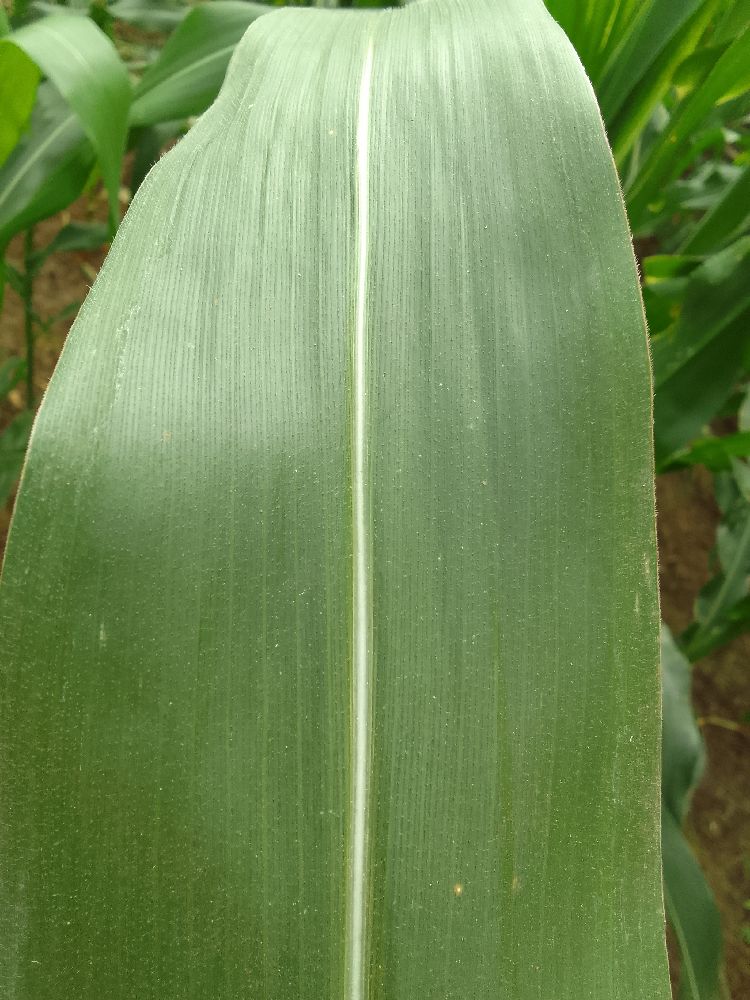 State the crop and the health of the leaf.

maize, healthy
